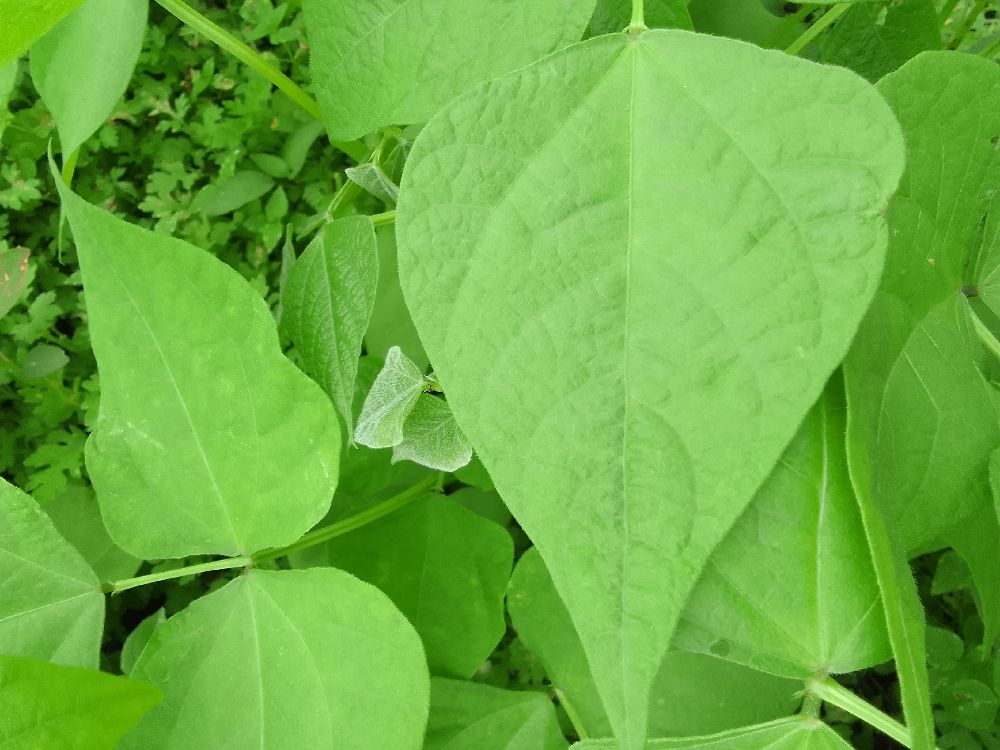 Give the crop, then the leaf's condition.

common bean, healthy
